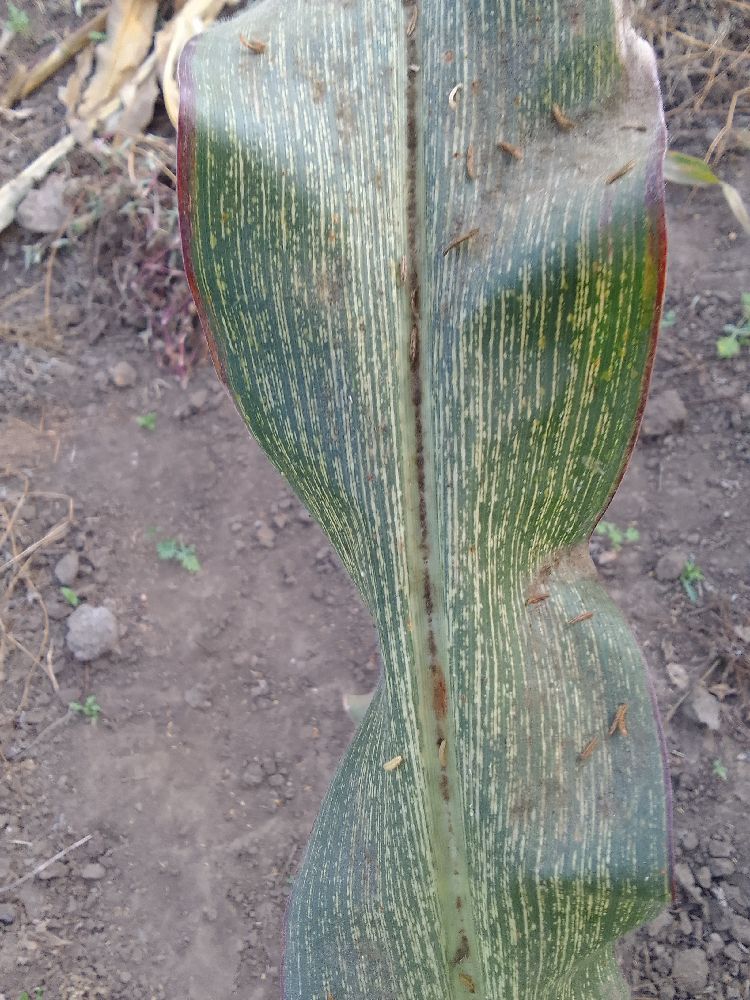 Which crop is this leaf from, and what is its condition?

maize, maize streak virus
